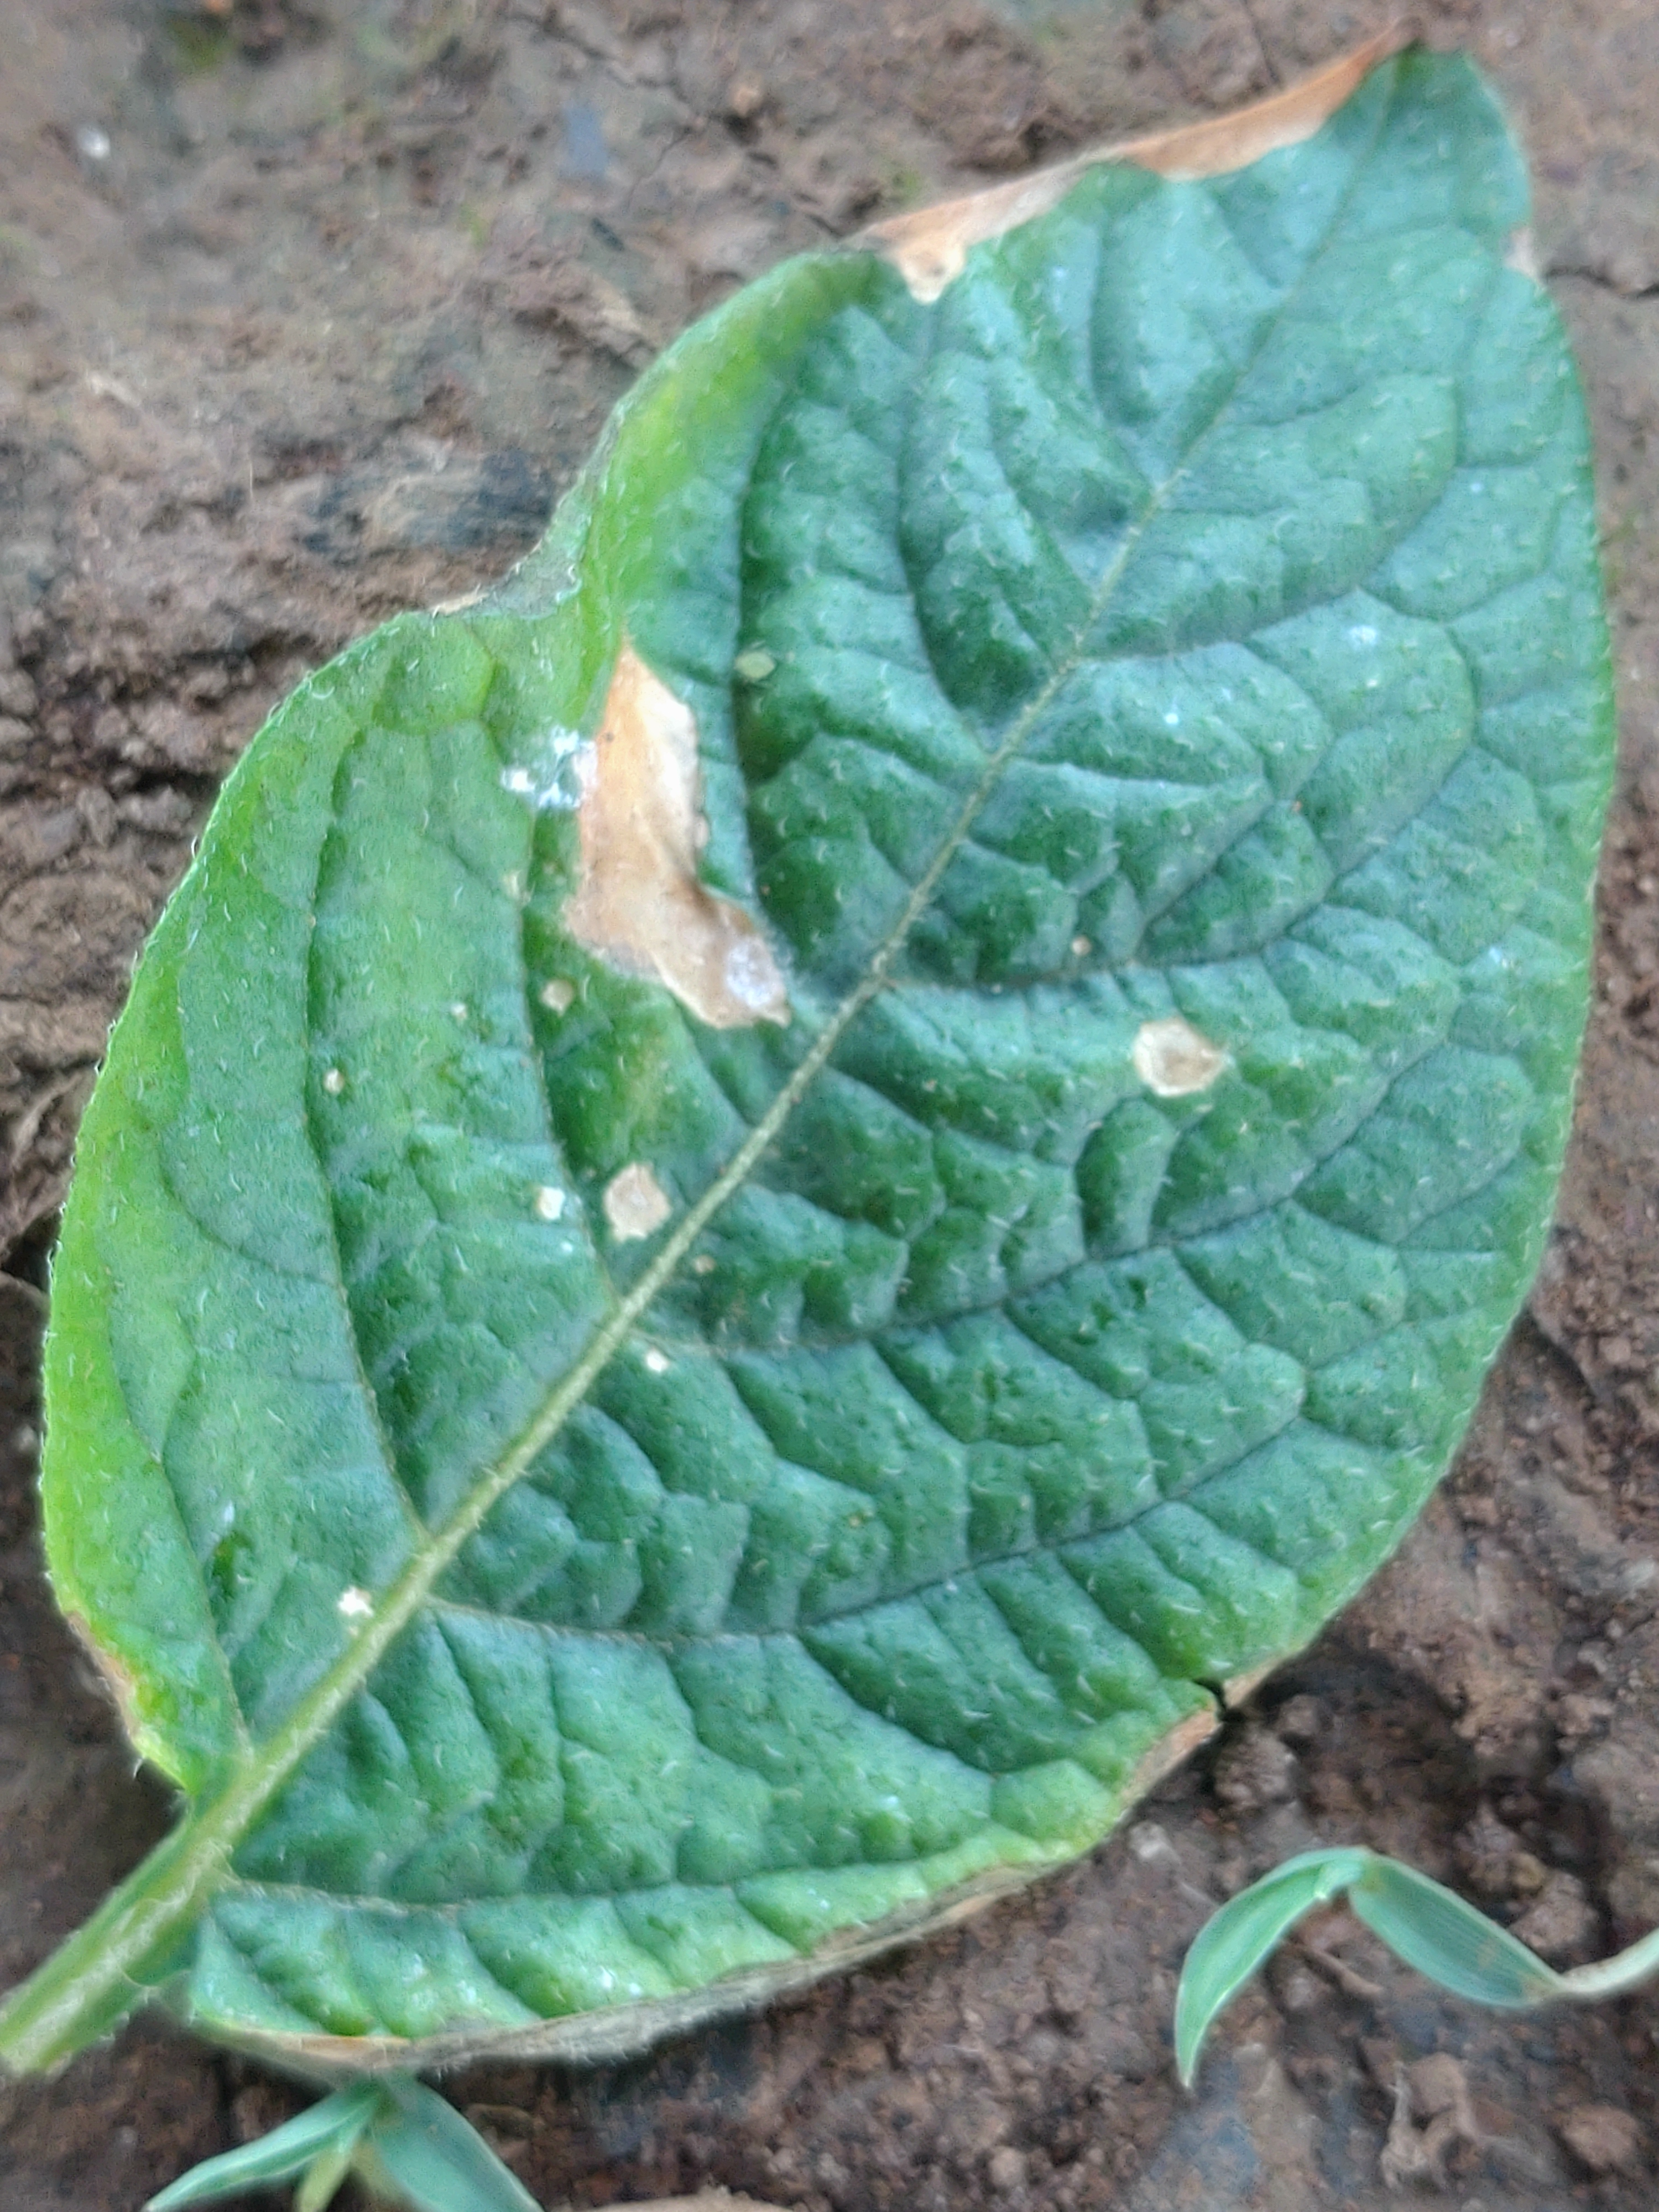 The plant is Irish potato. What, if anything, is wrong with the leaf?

early blight
